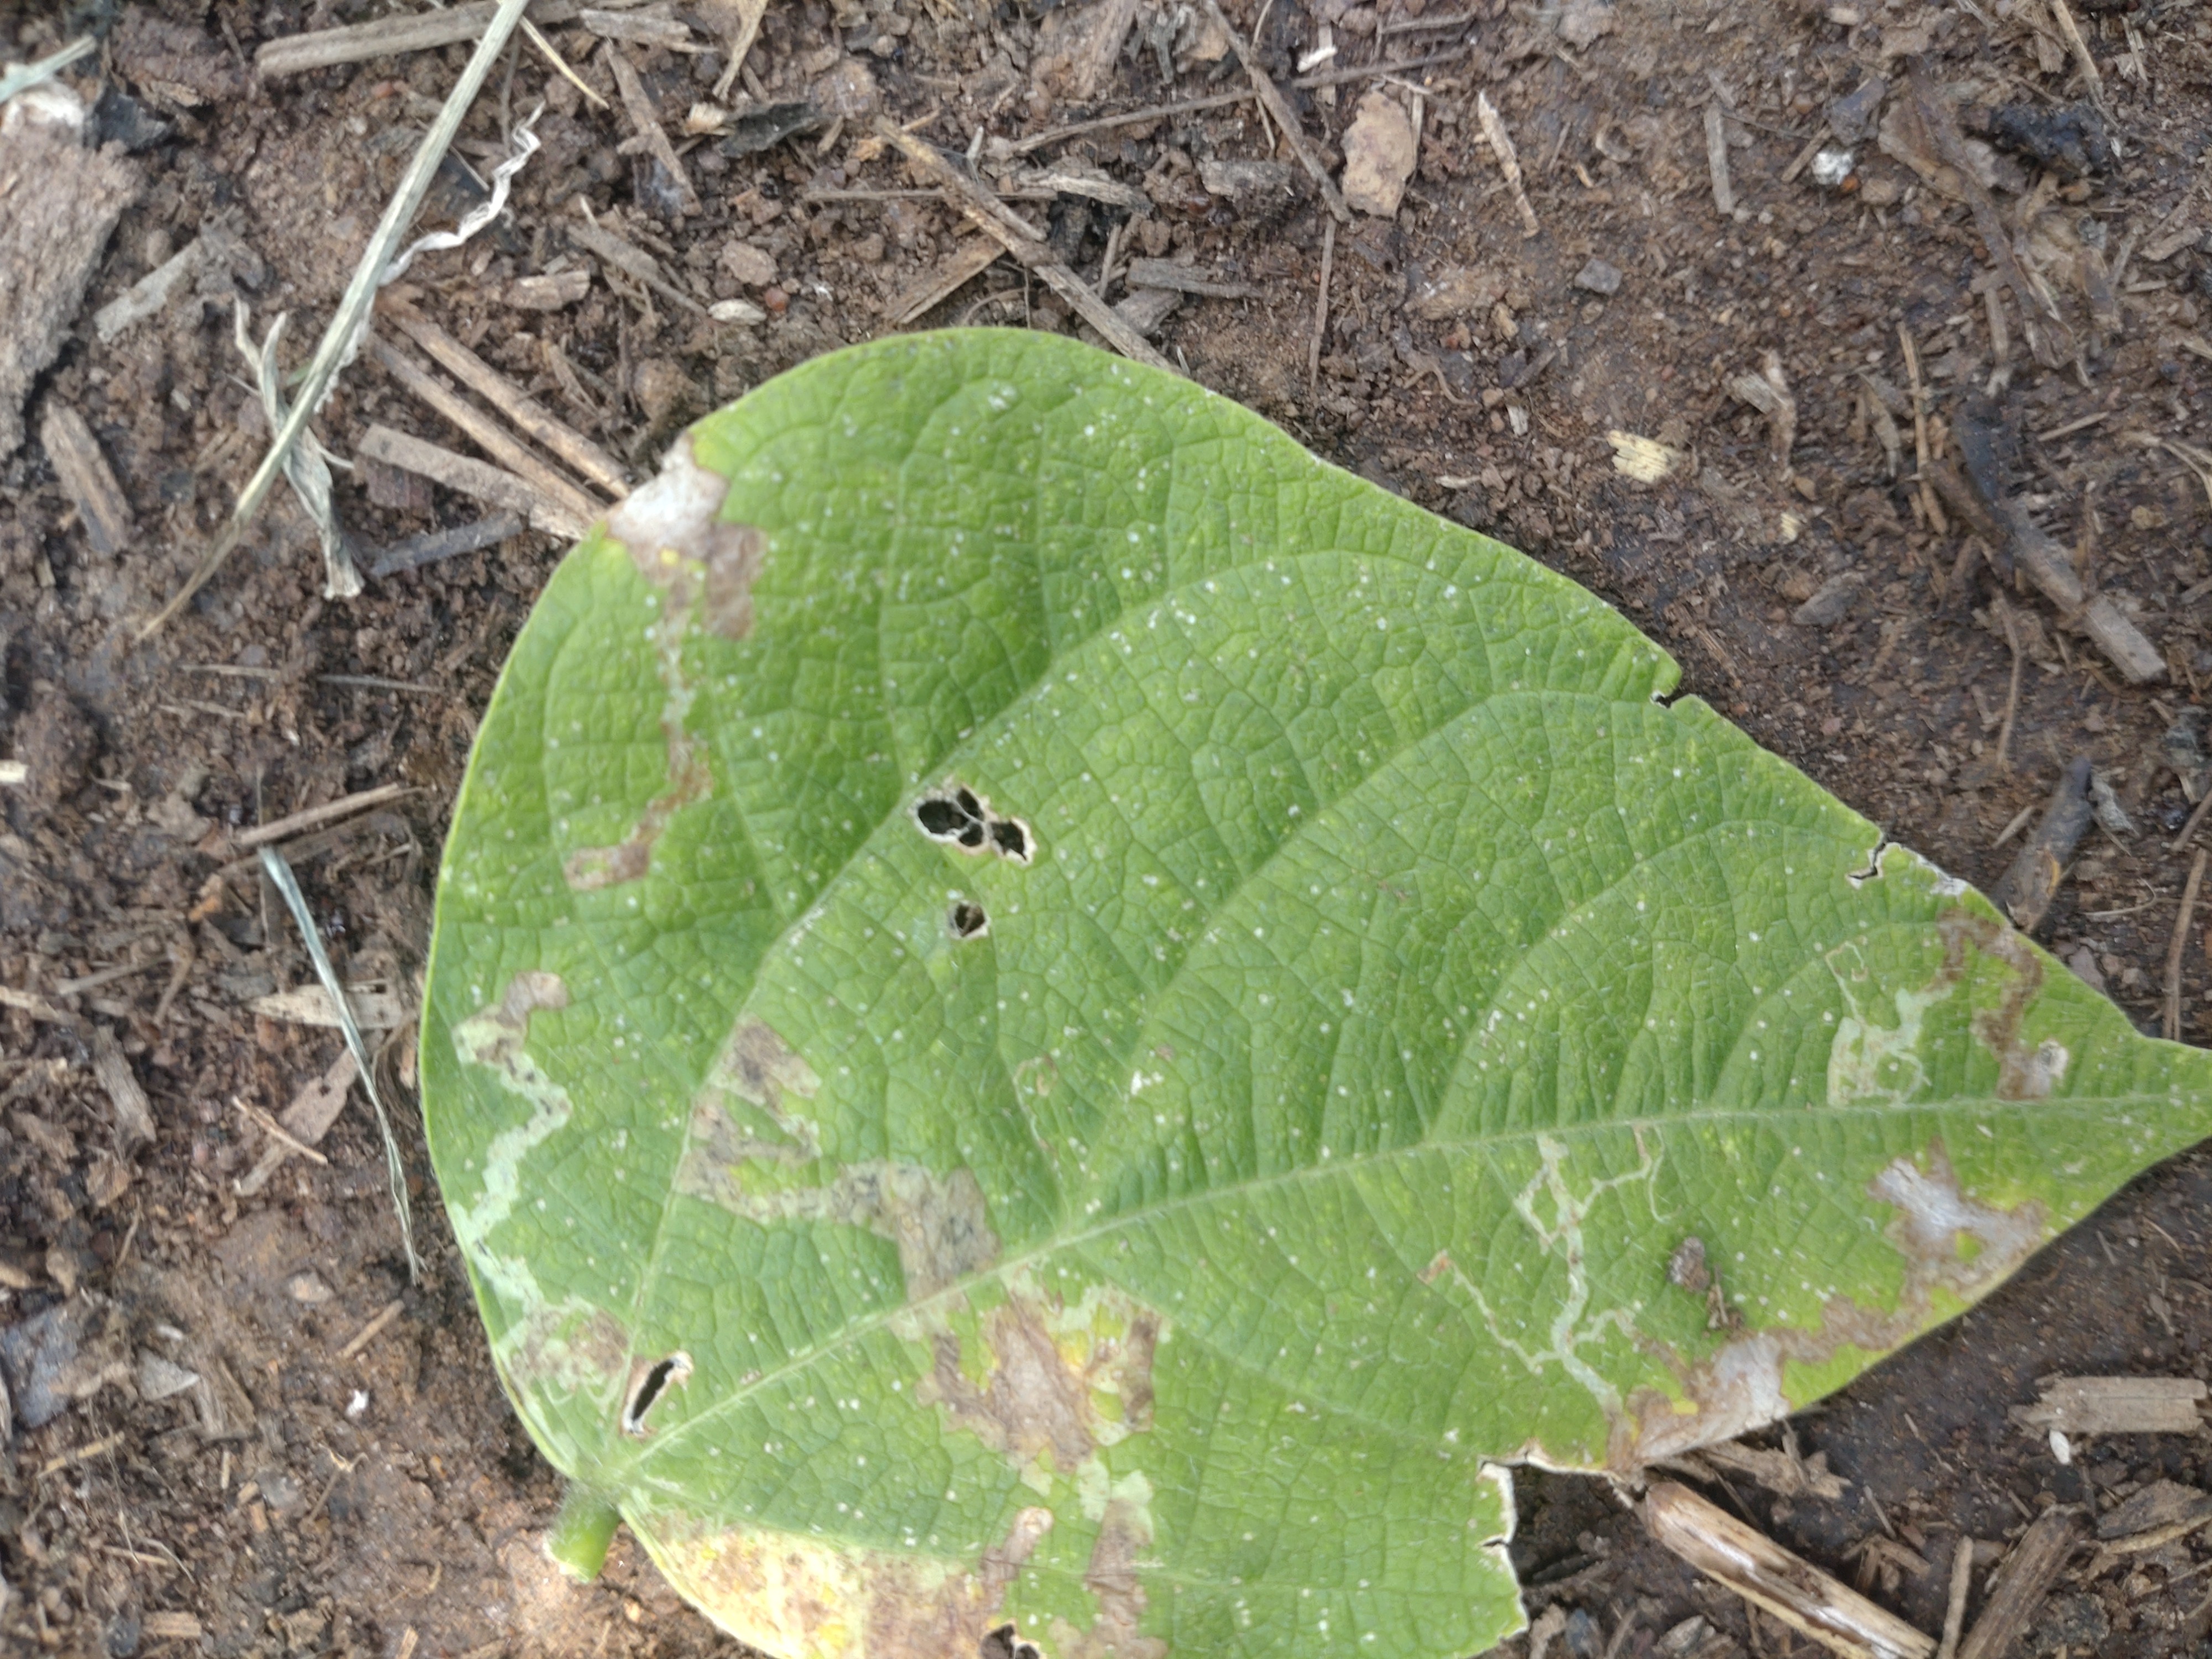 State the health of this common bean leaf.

anthracnose
